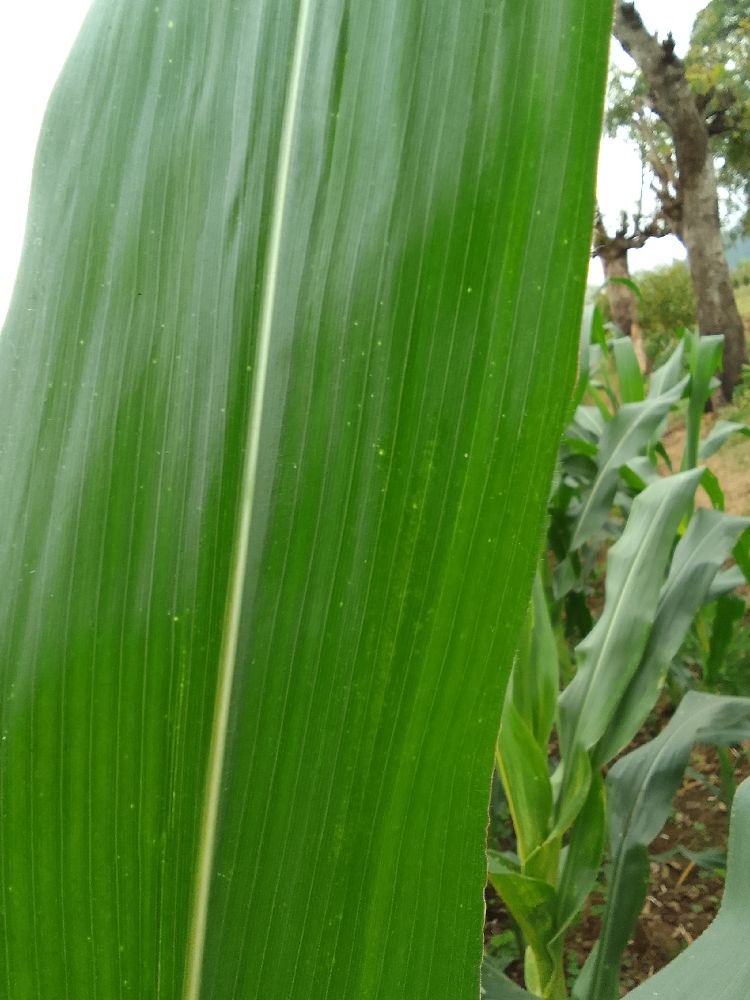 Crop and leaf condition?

maize, healthy
